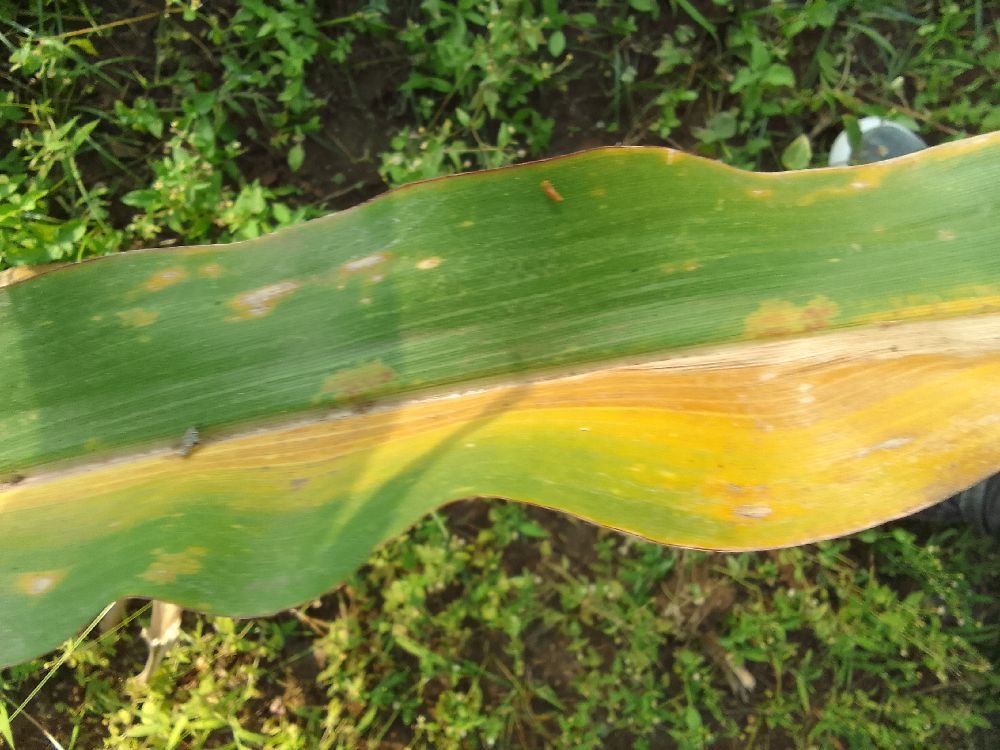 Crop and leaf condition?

maize, maize lethal necrosis
